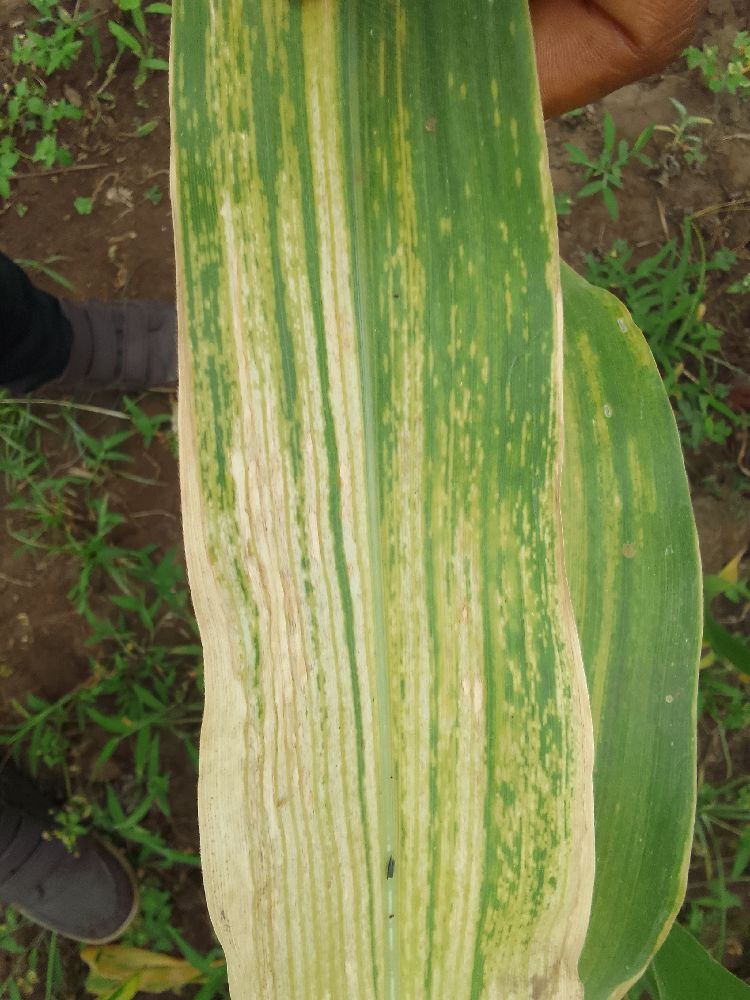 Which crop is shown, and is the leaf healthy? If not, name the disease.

maize, maize lethal necrosis
